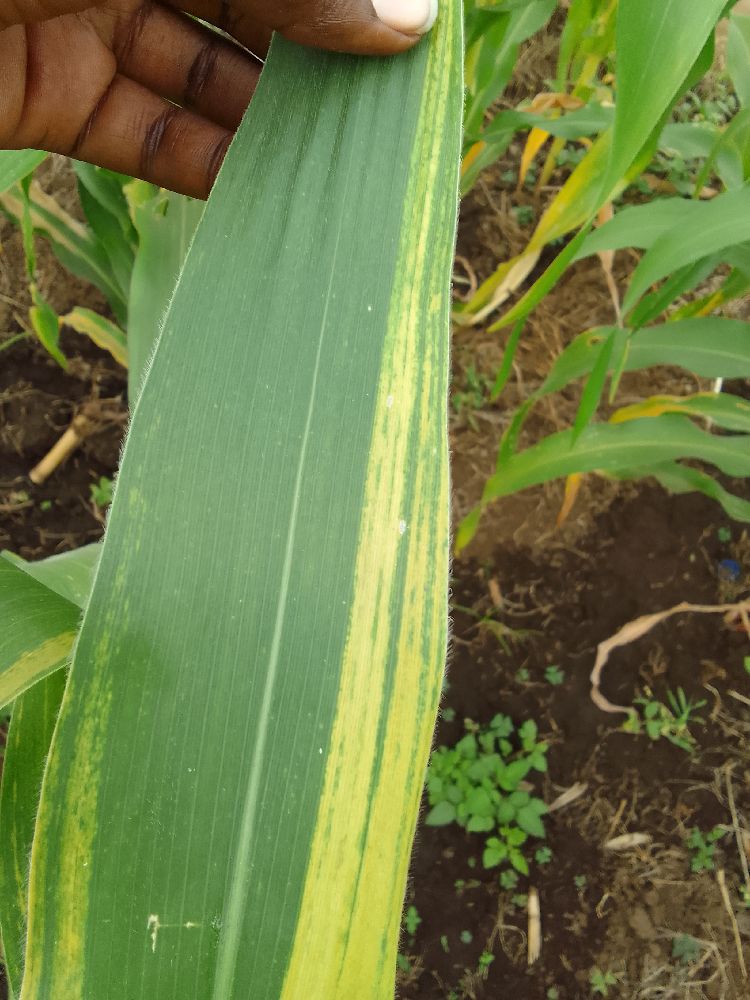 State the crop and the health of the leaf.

maize, maize lethal necrosis
